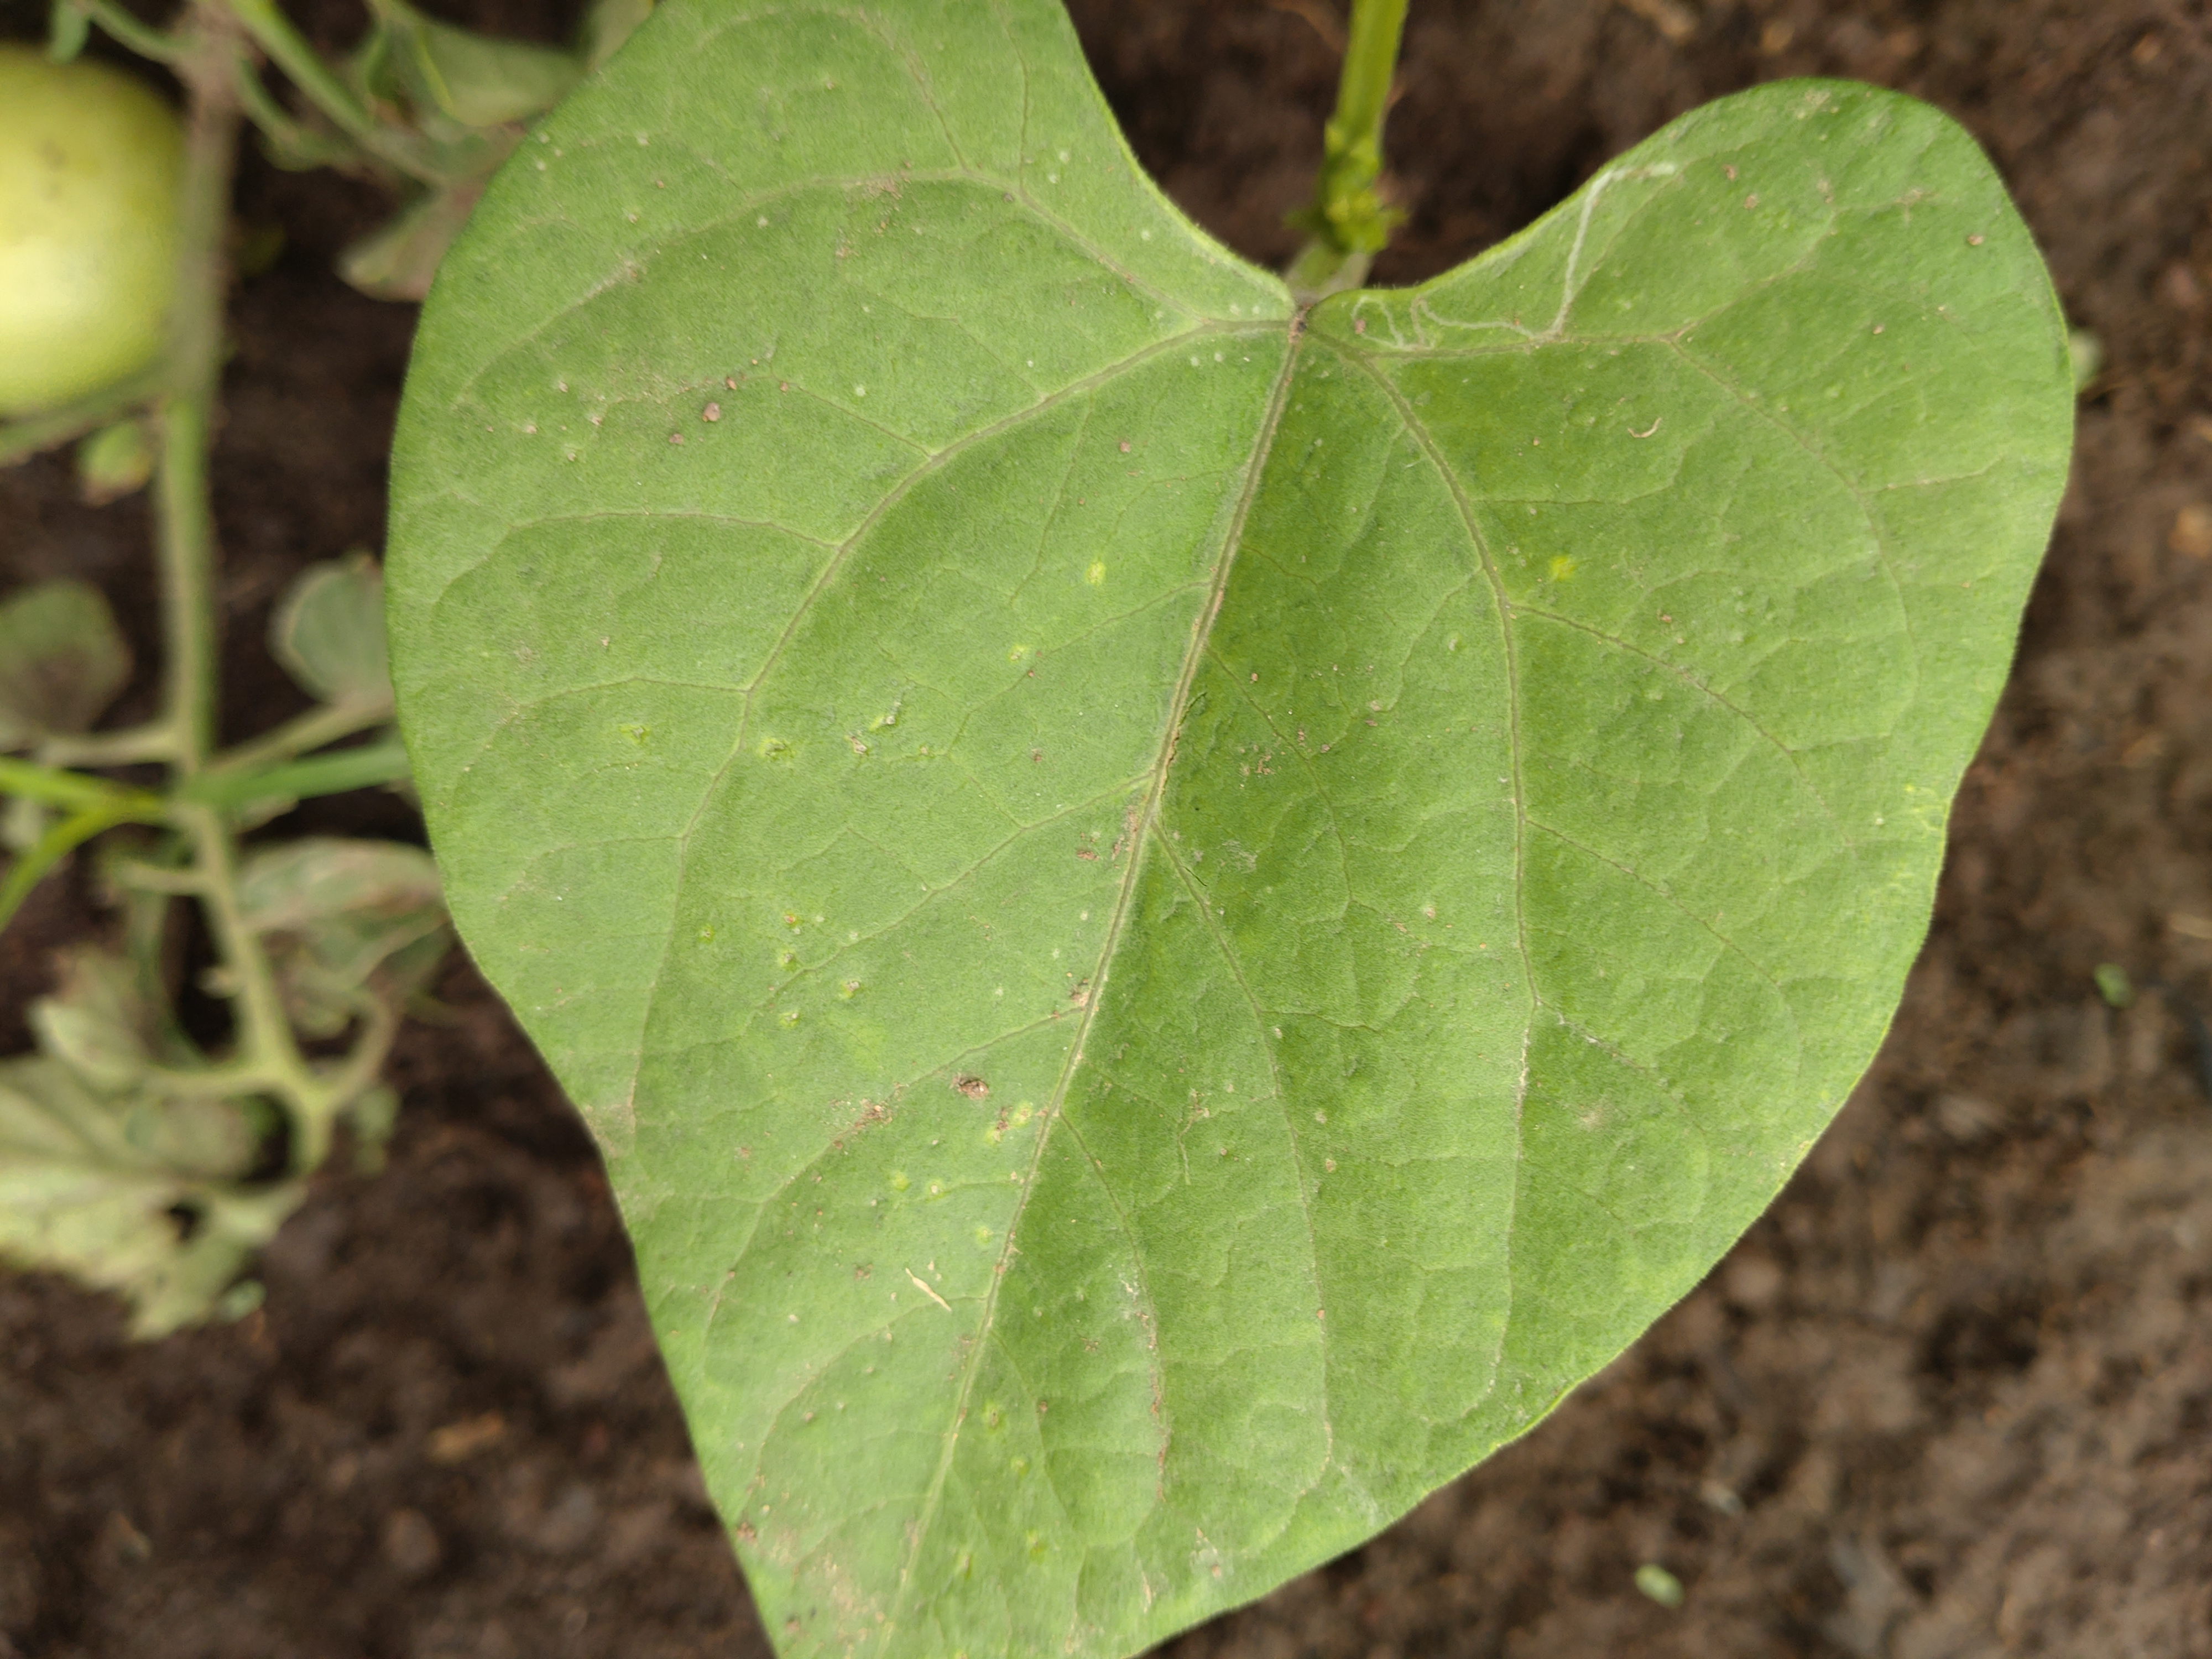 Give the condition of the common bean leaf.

healthy
